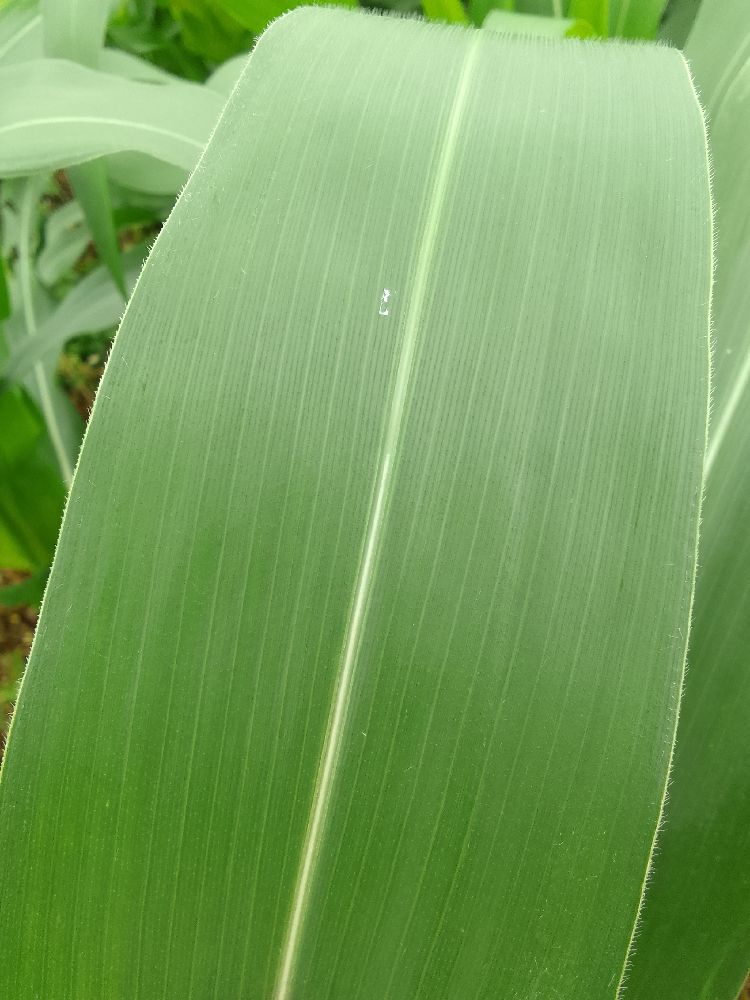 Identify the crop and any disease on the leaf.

maize, healthy
